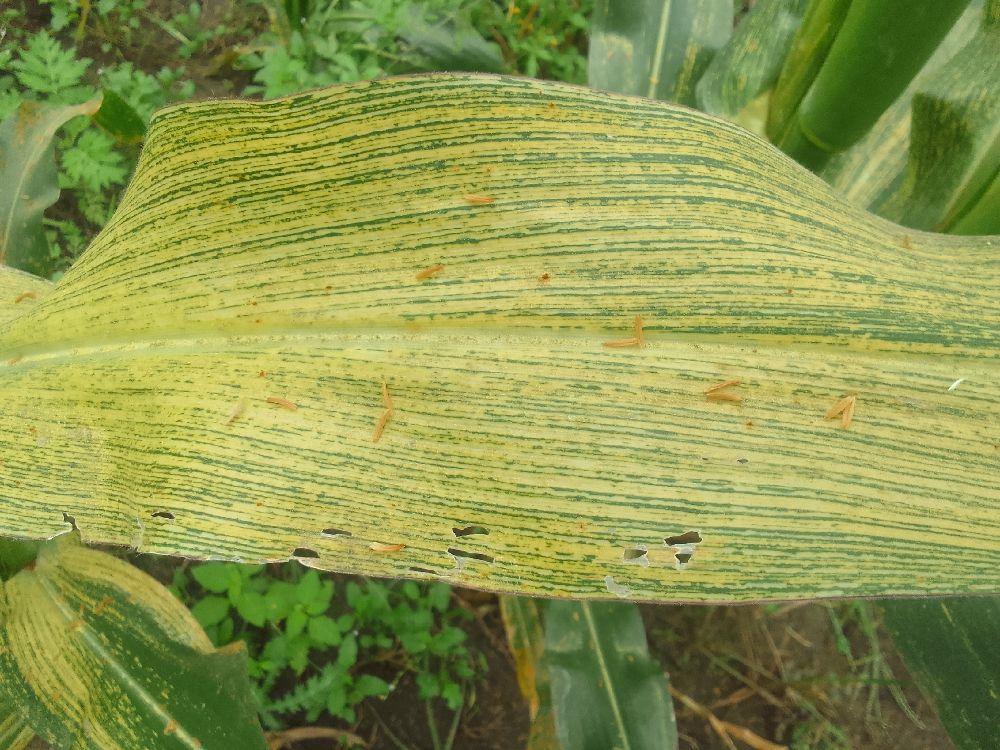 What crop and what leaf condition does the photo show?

maize, maize streak virus
